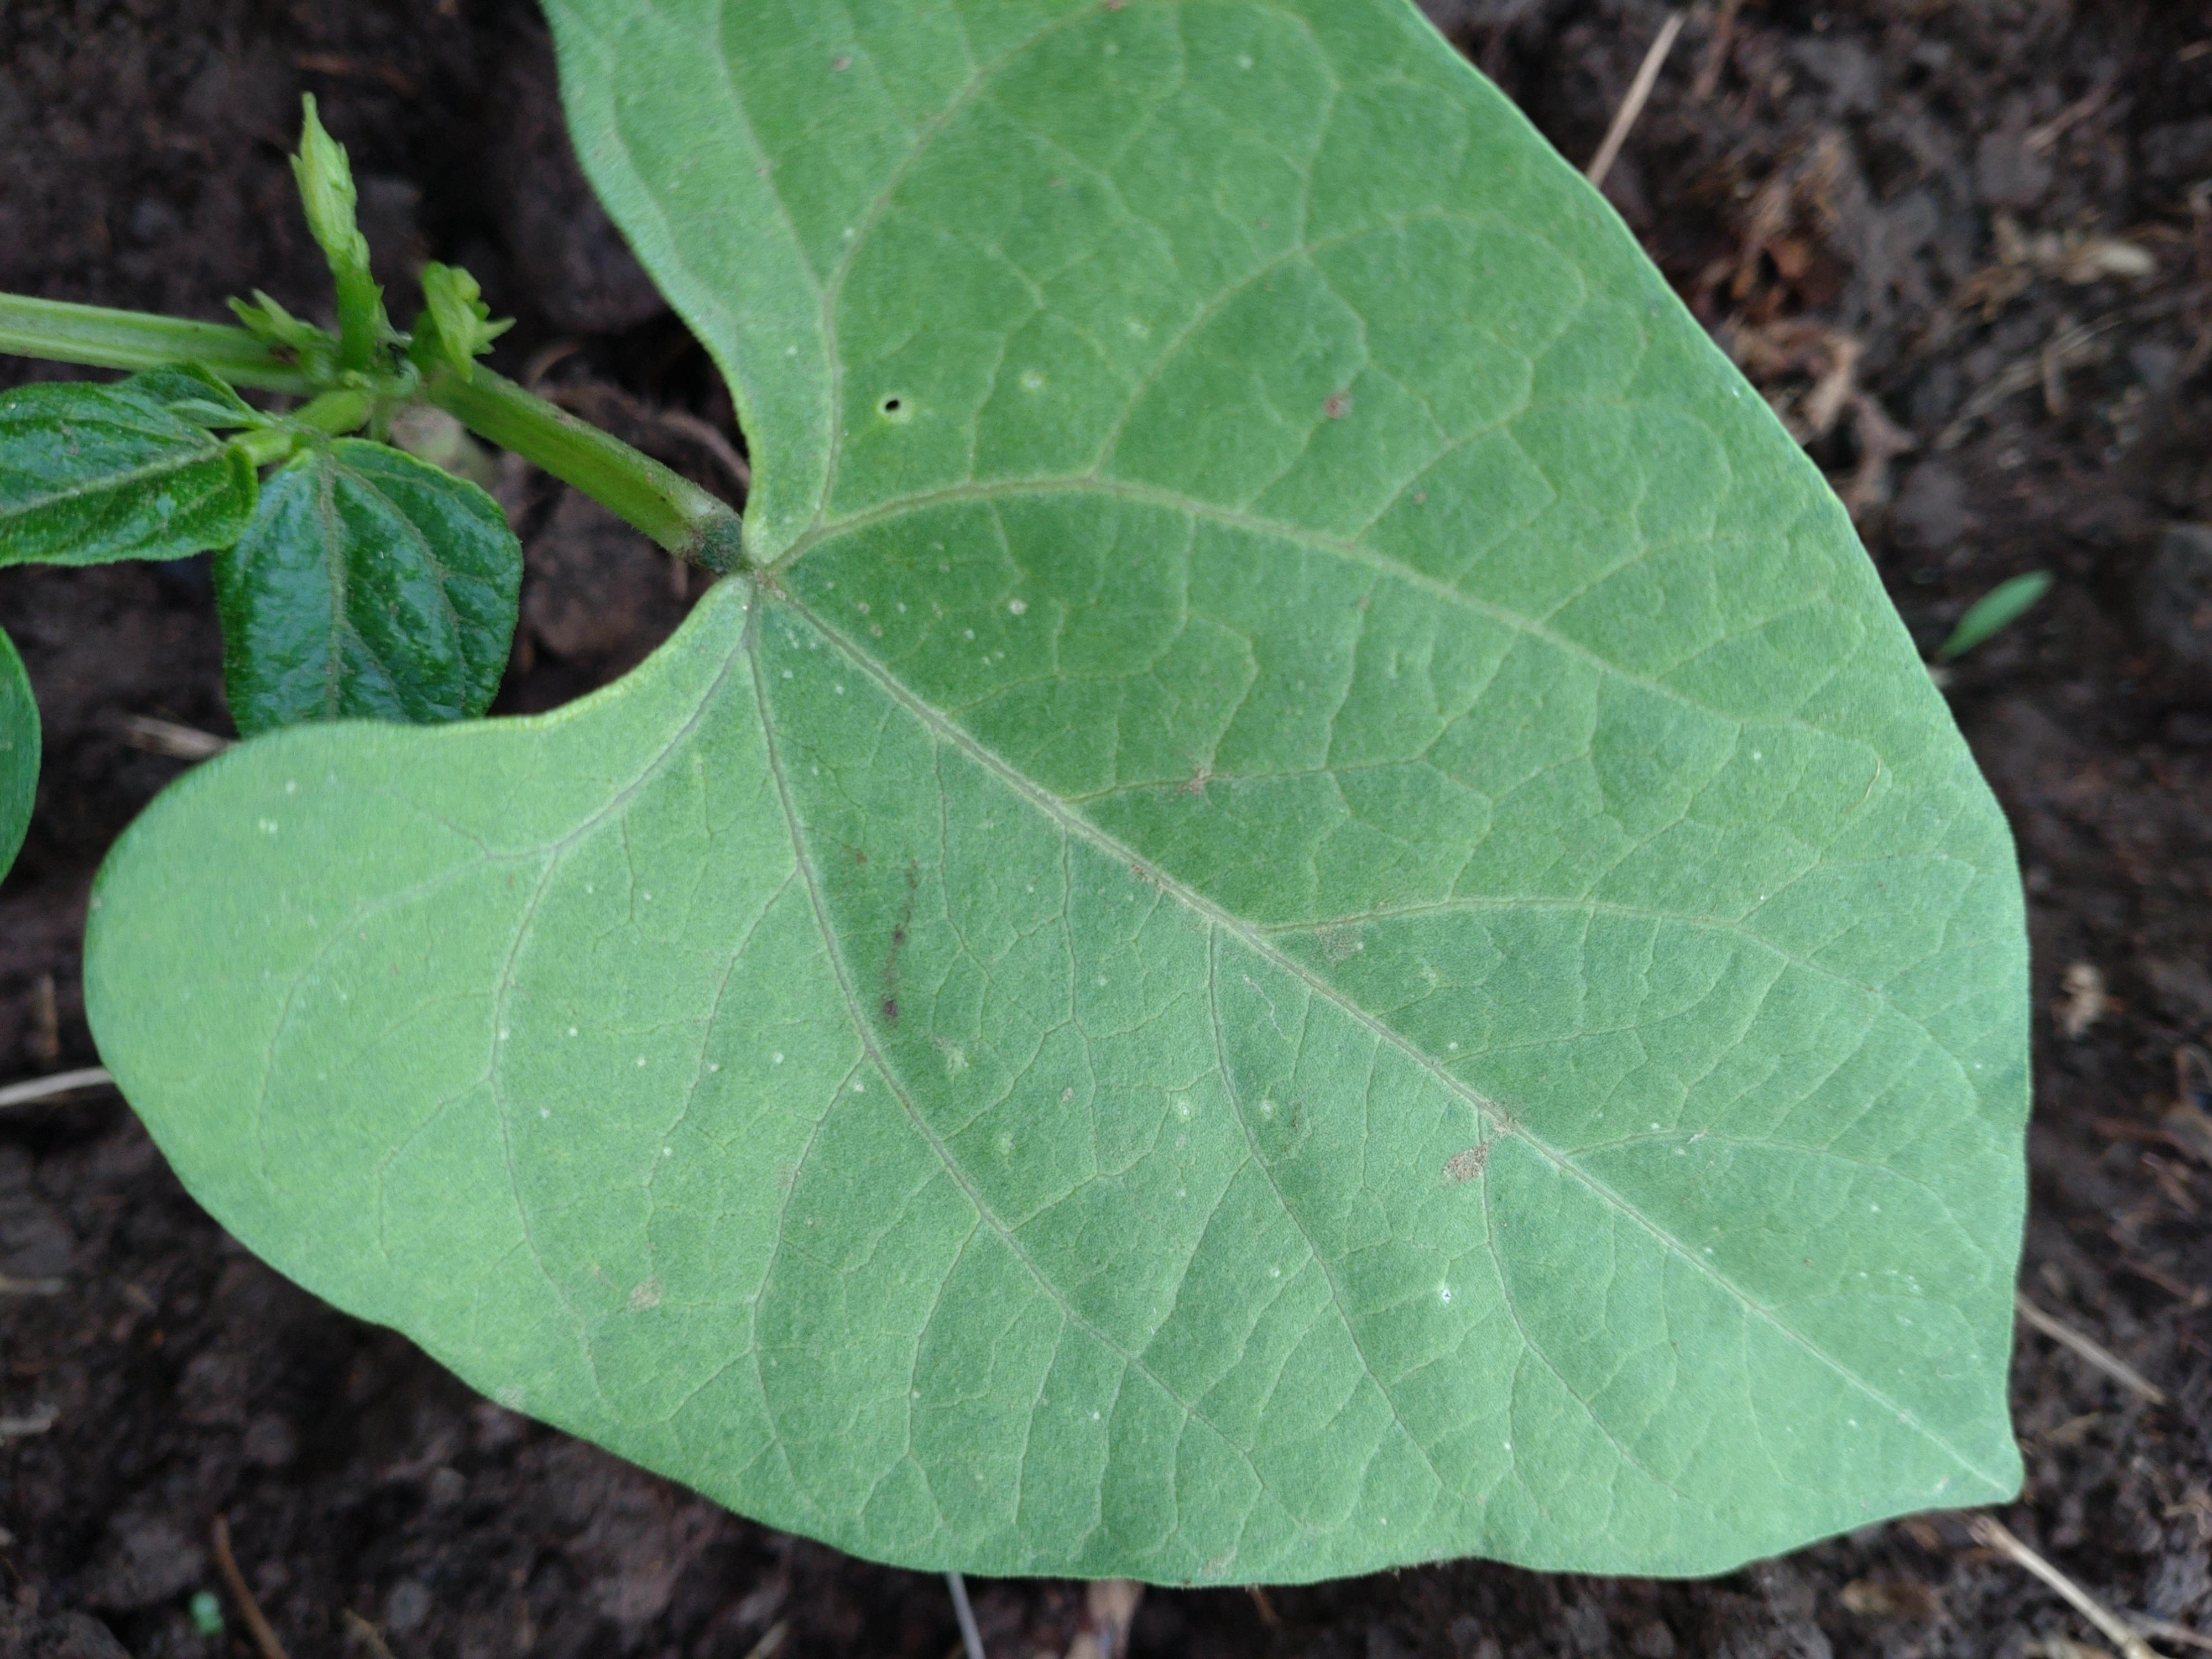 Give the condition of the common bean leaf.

healthy
